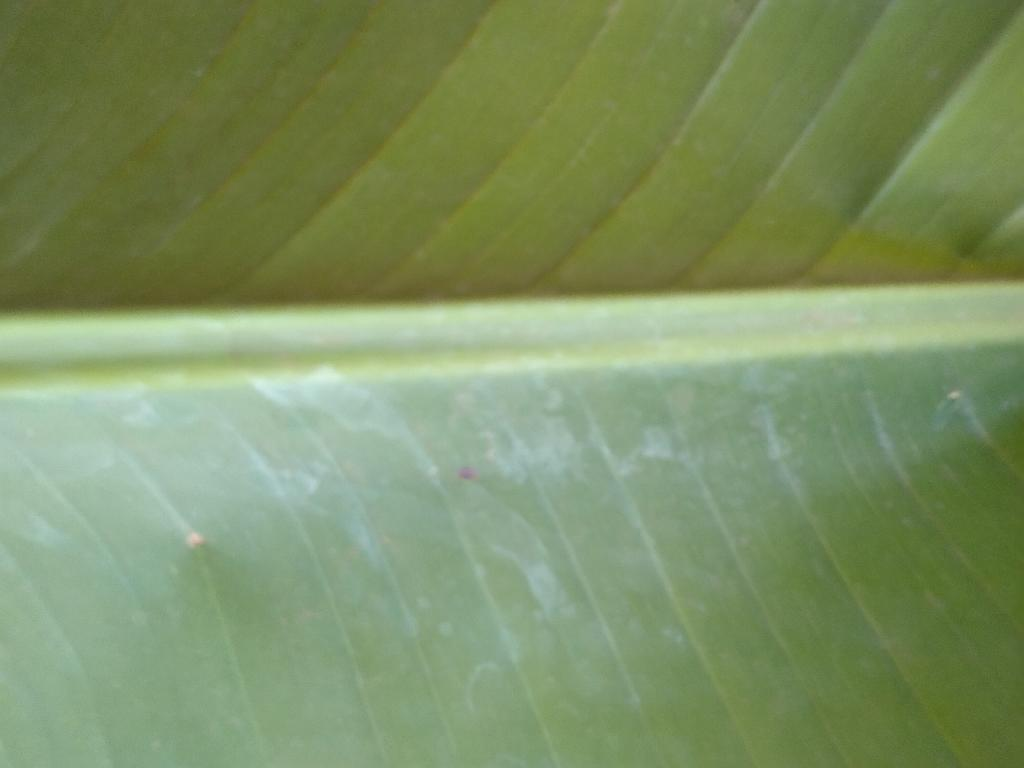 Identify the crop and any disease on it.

banana, healthy
